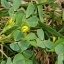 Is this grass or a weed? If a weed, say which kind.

unstructured weed
